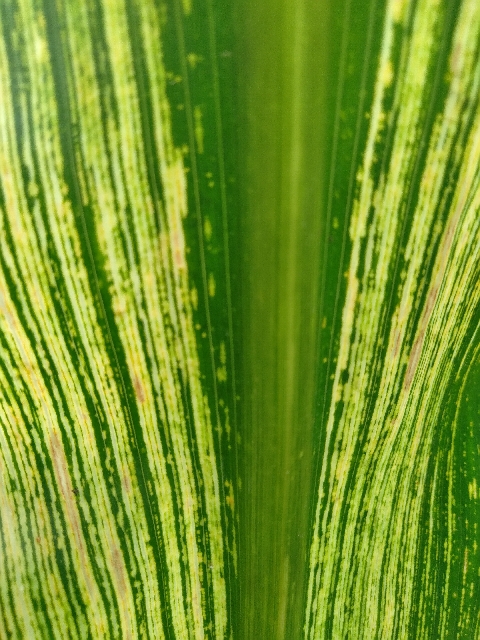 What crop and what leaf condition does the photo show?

maize, maize streak virus
